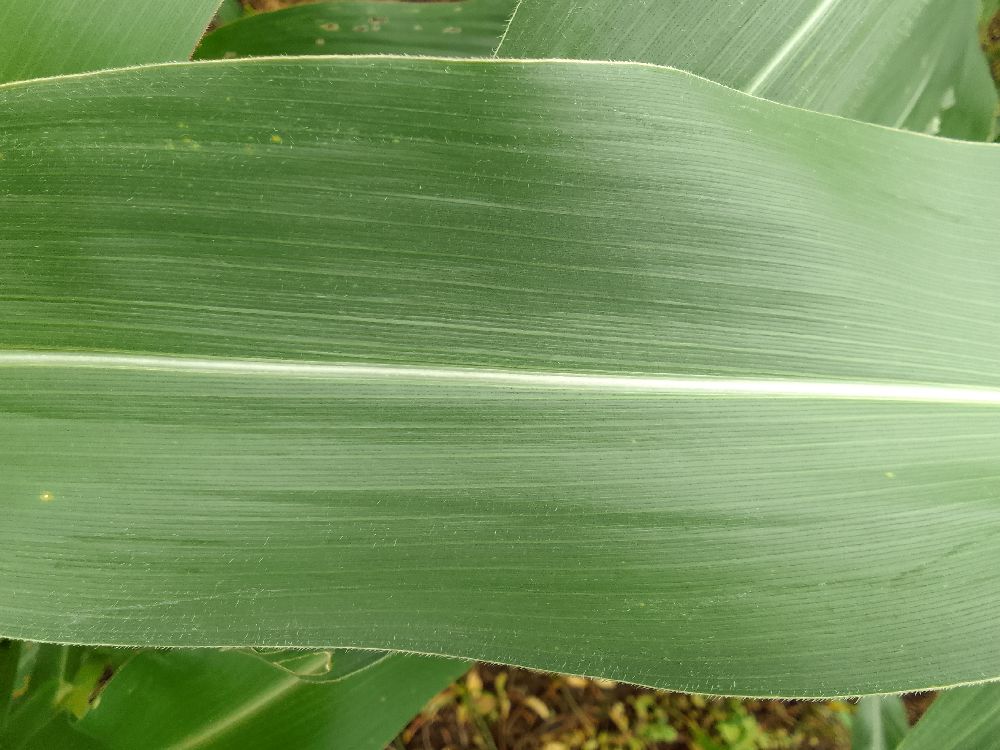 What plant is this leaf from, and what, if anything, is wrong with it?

maize, healthy
